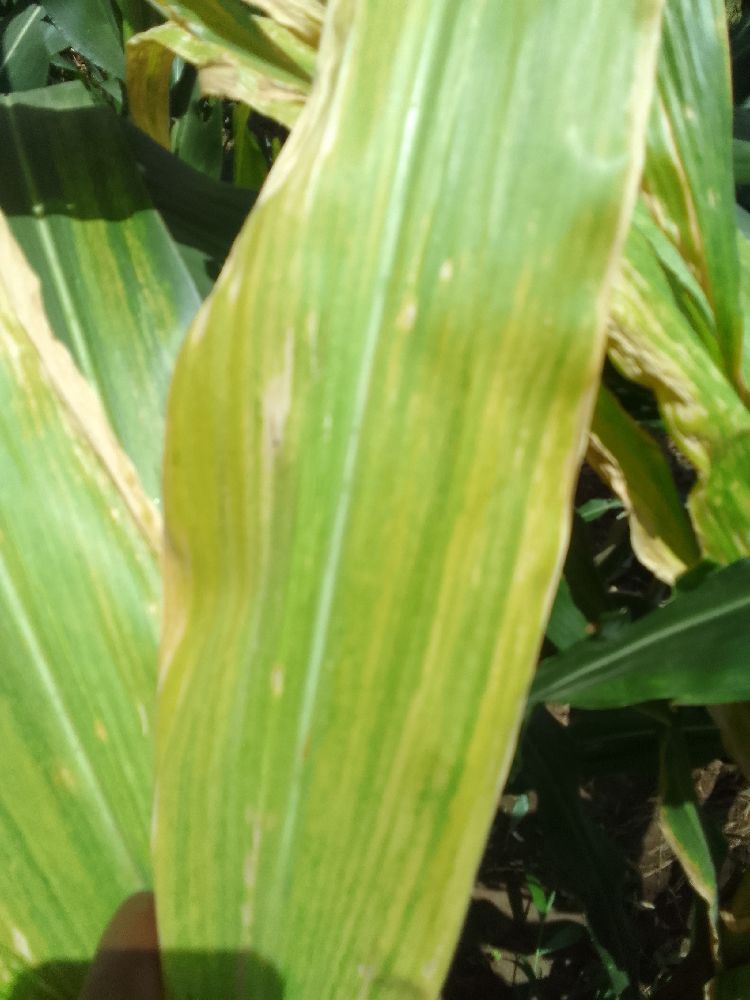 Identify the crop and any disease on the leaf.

maize, maize lethal necrosis
